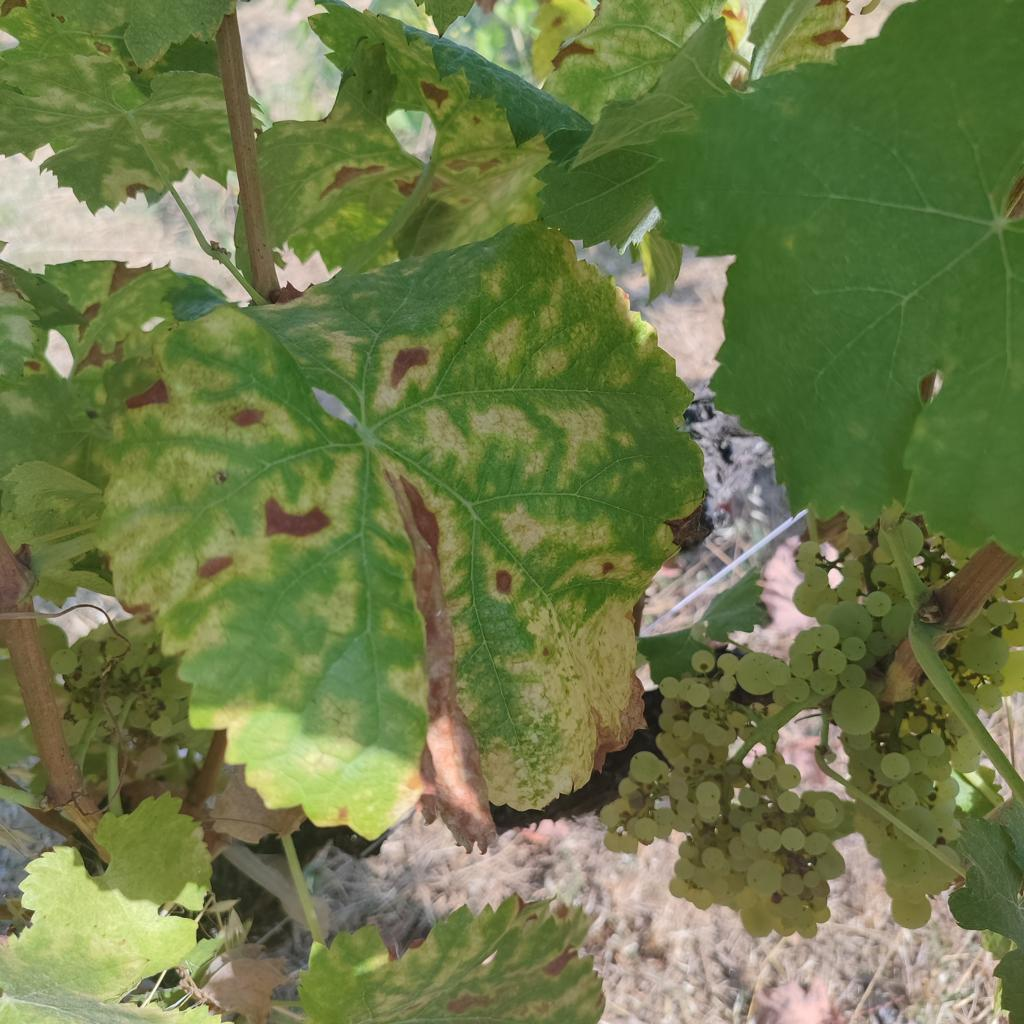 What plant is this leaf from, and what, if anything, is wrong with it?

grapevine, esca complex
